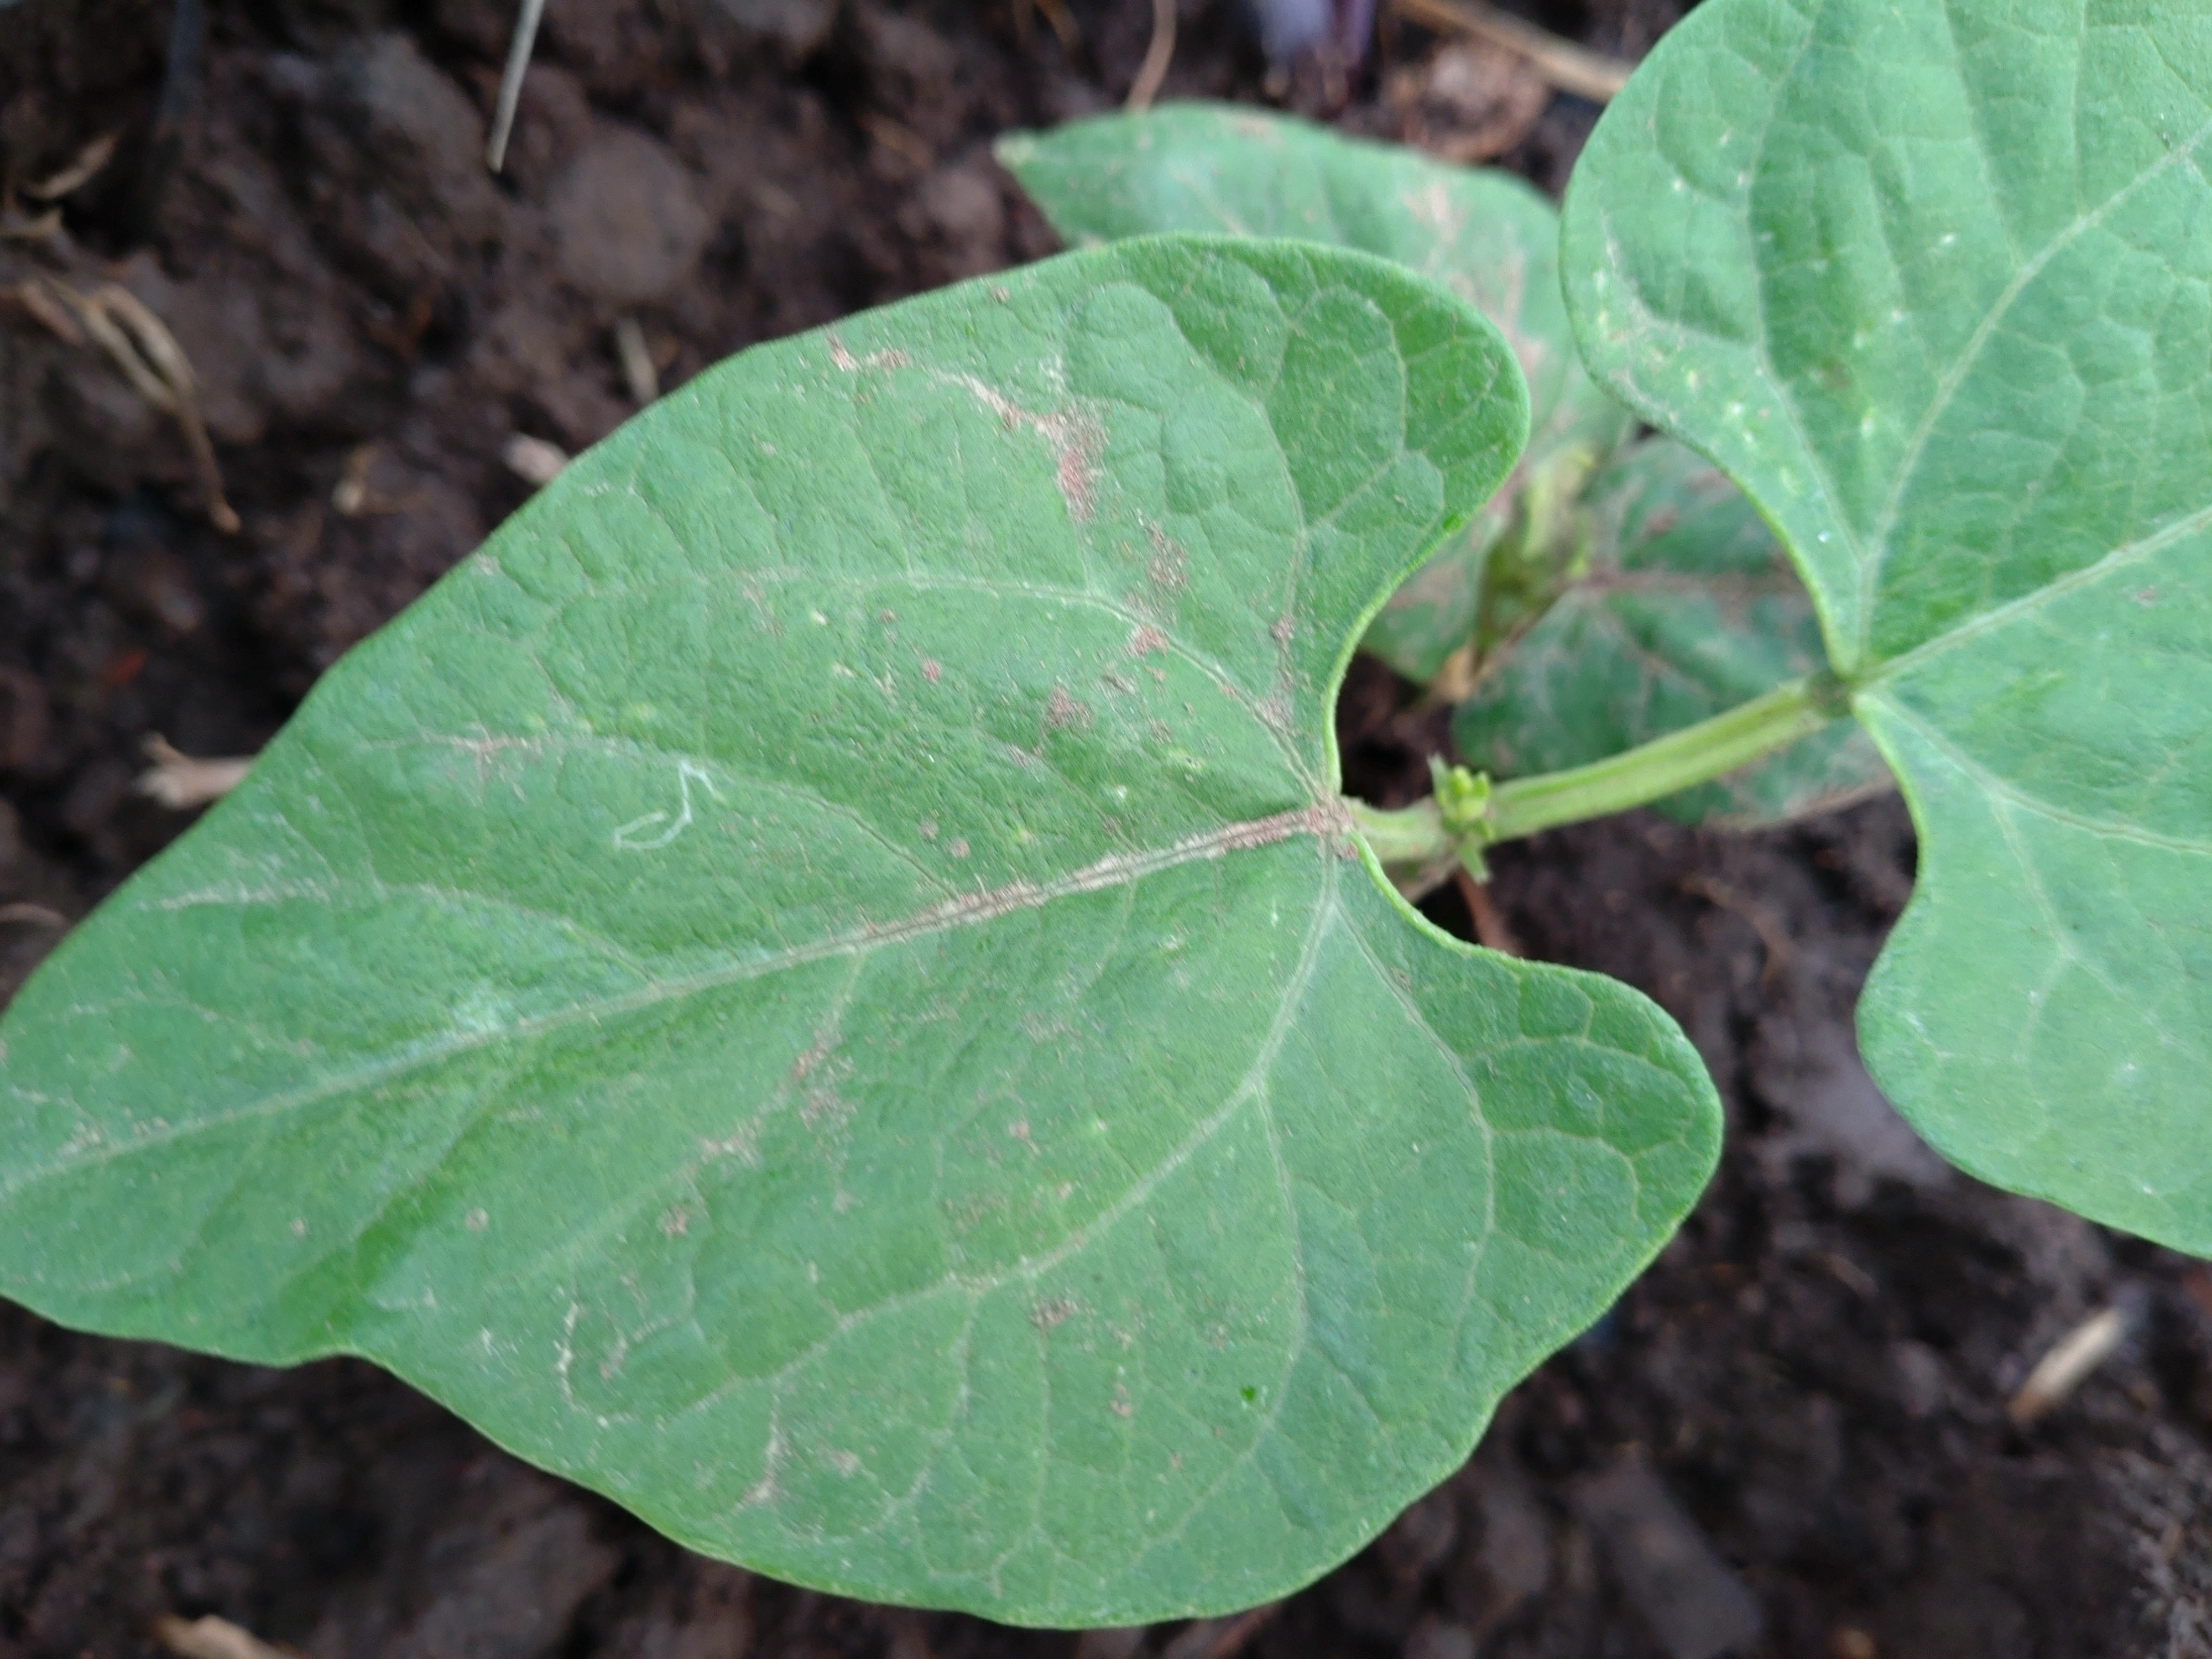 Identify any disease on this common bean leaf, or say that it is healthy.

healthy
